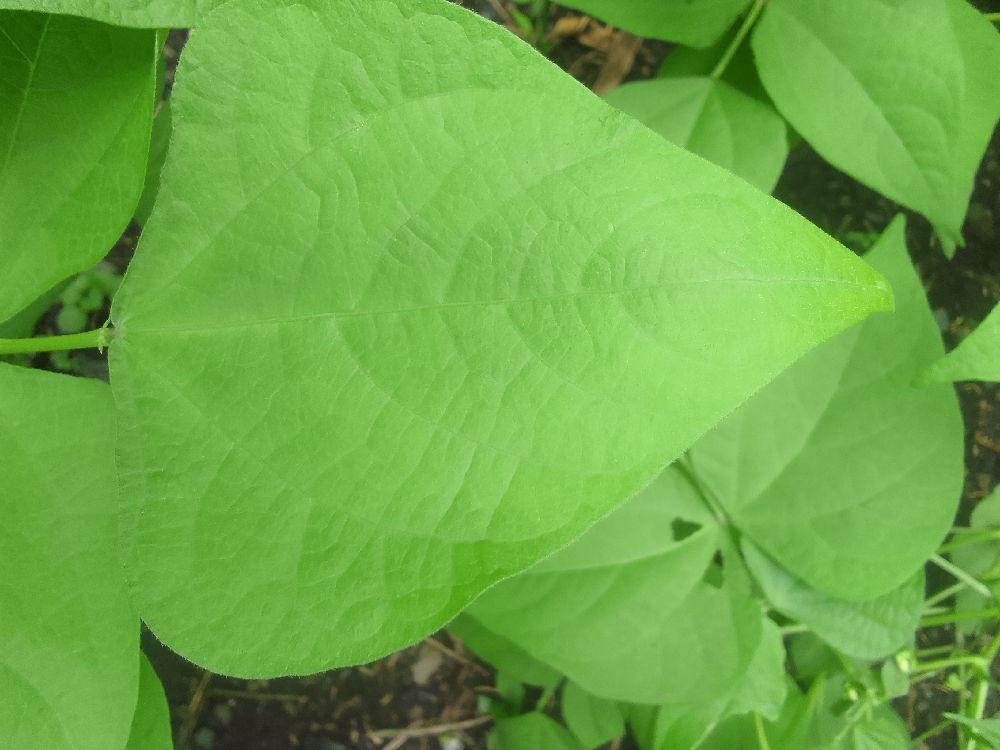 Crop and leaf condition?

common bean, healthy
